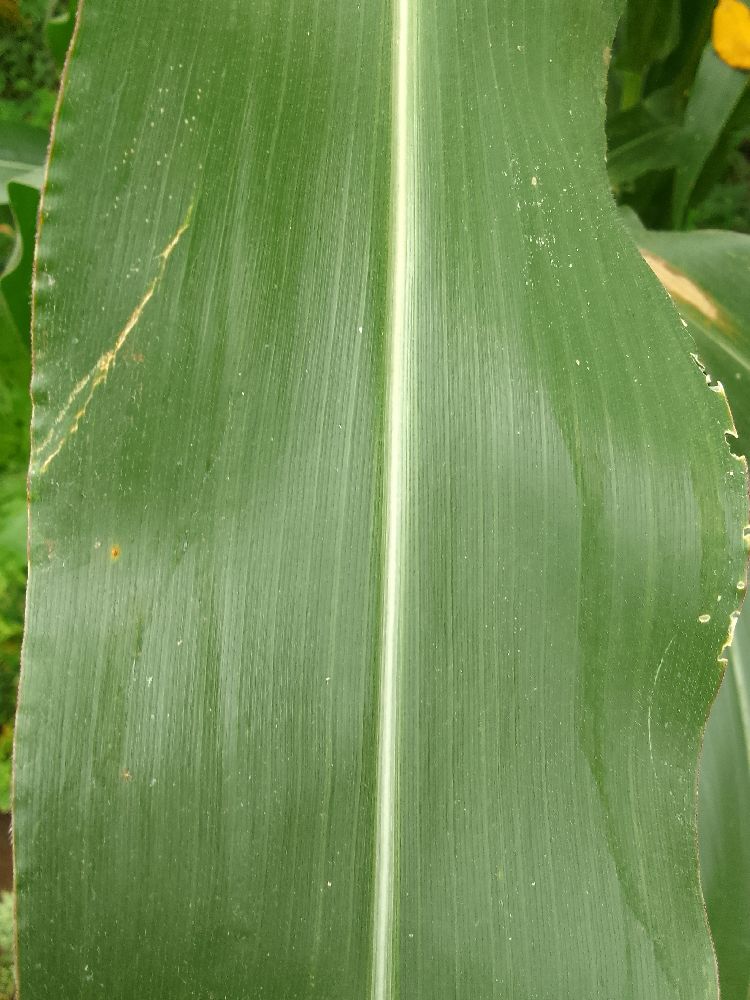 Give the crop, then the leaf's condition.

maize, healthy
